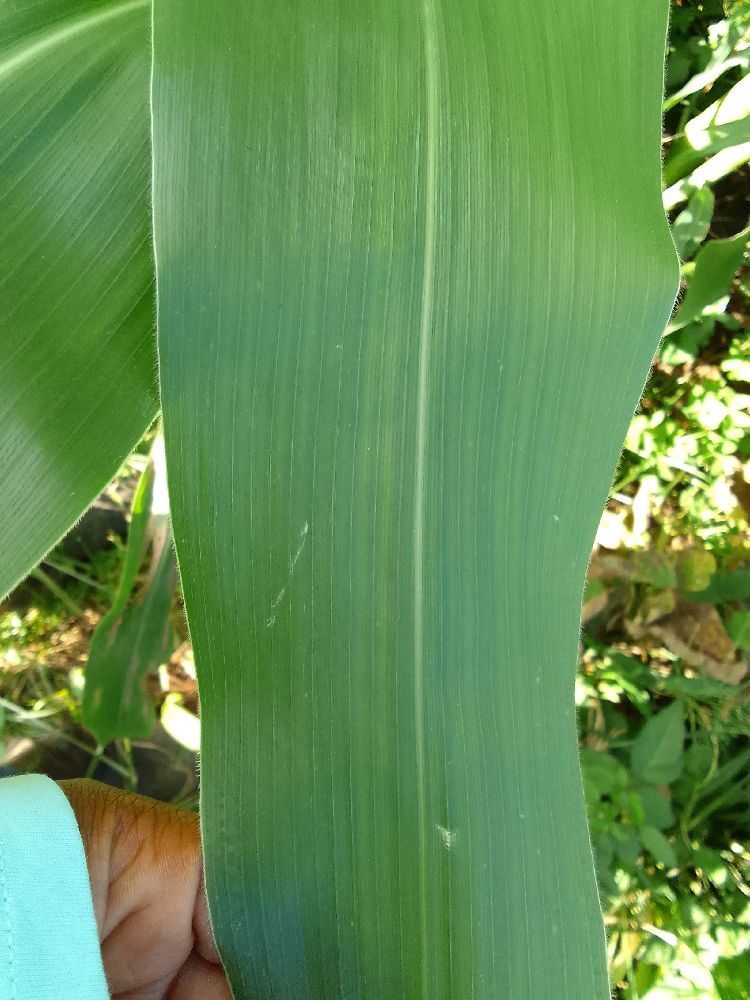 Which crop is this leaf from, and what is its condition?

maize, healthy
